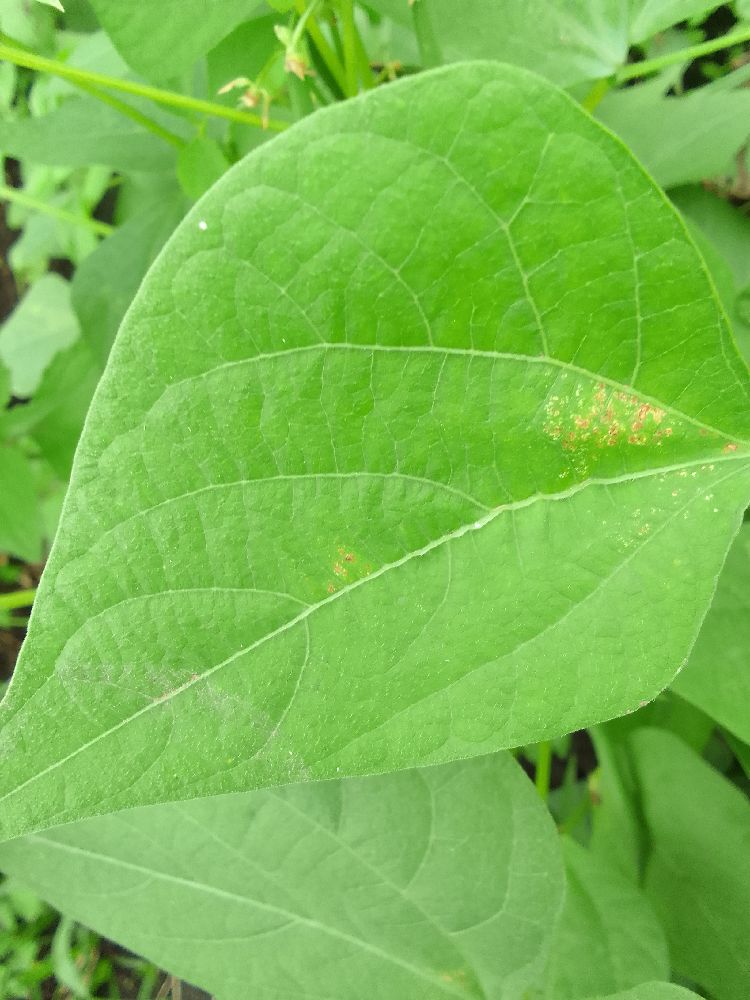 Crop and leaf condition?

common bean, healthy
